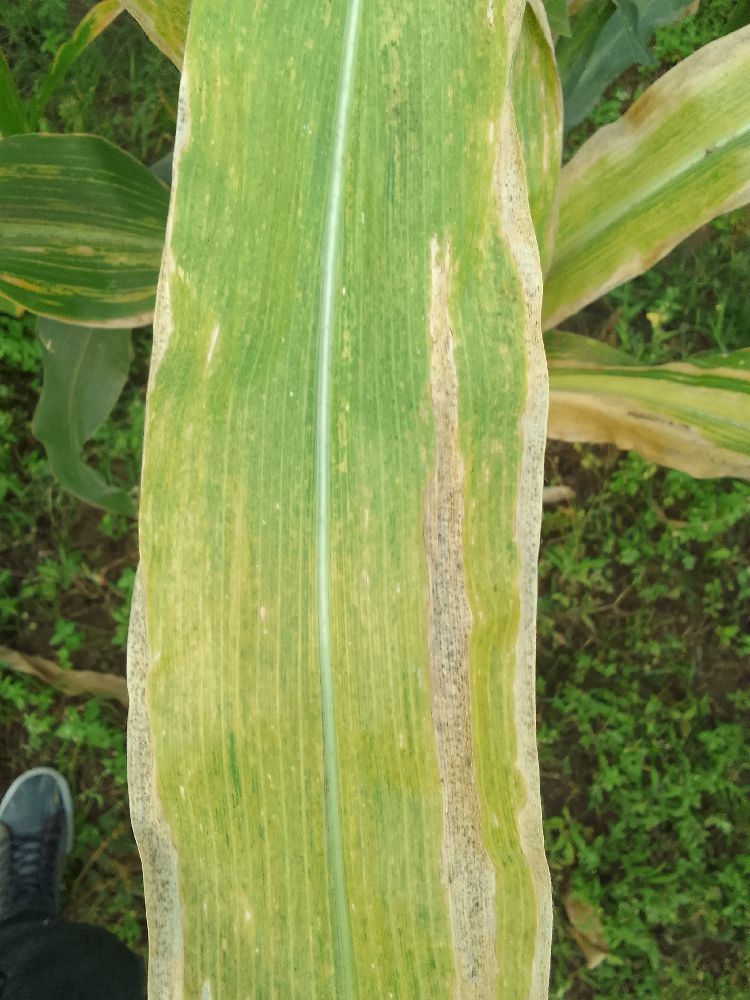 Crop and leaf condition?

maize, maize lethal necrosis
